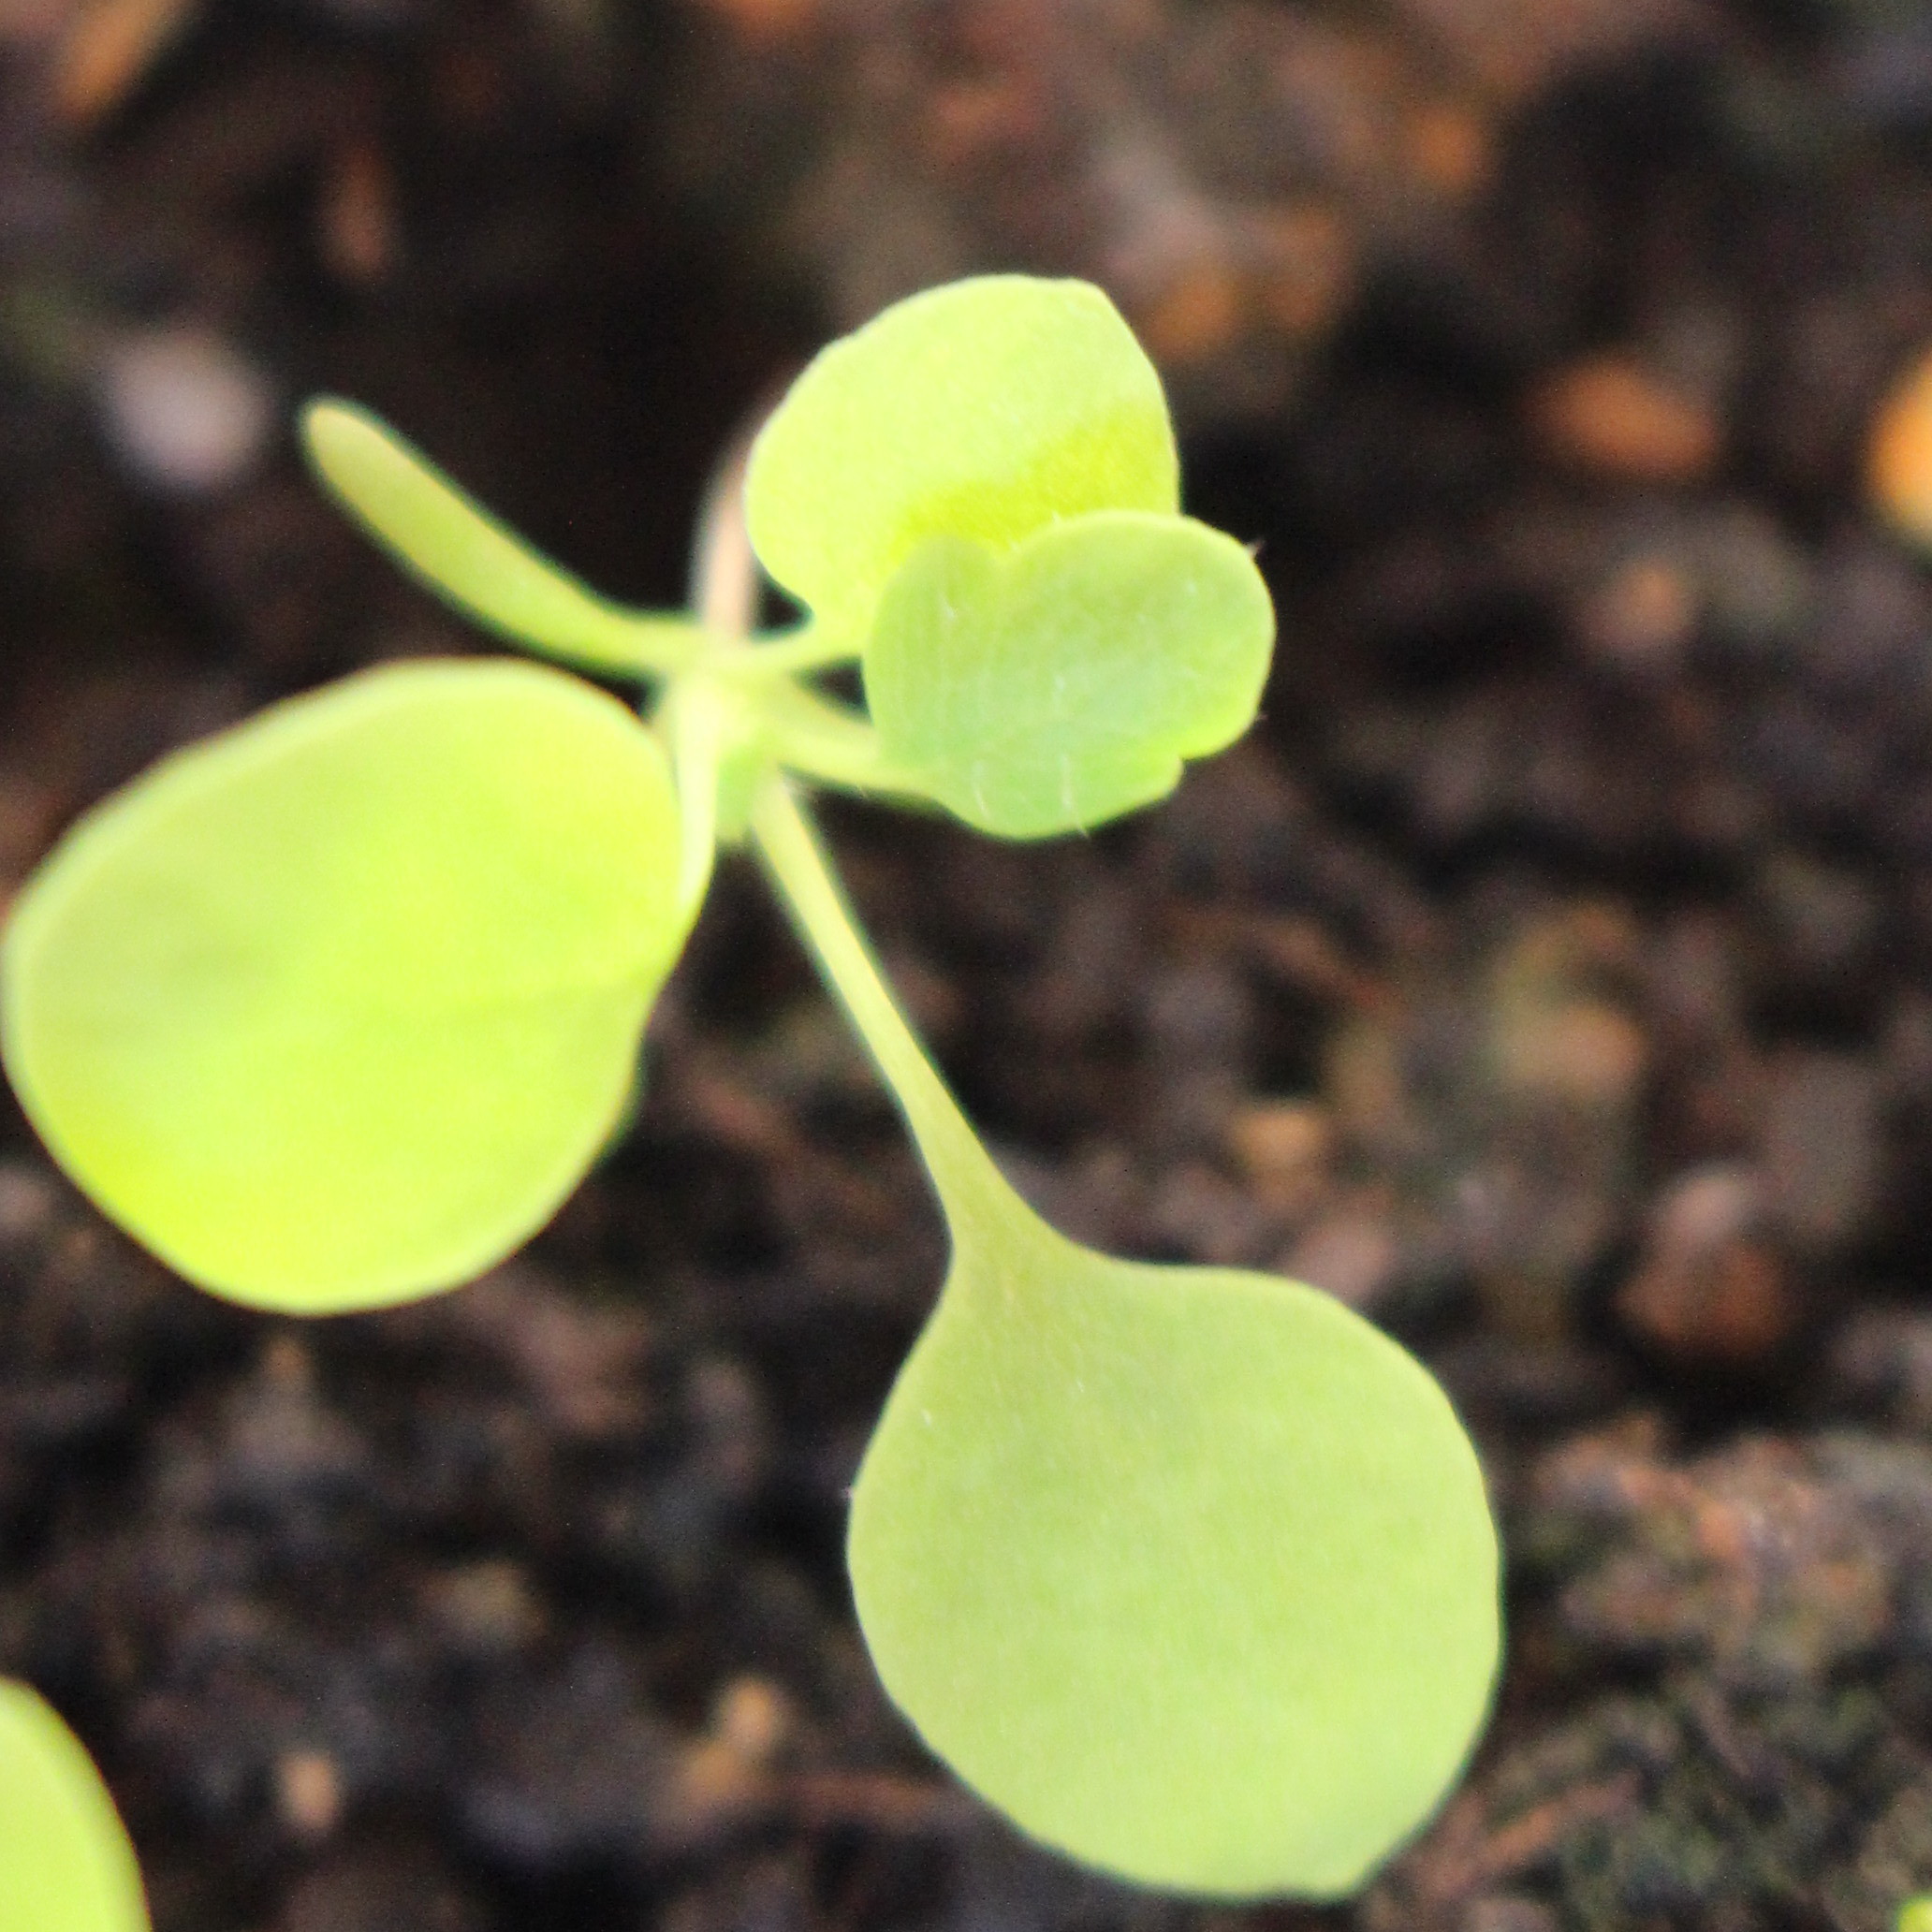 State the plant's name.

Papaver rhoeas
